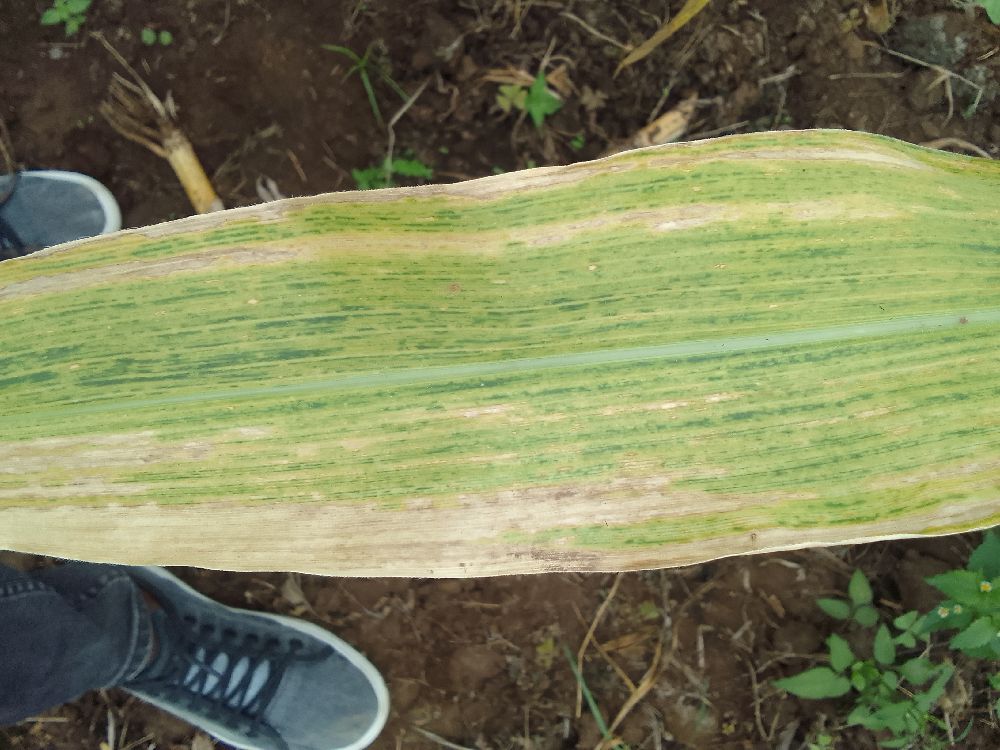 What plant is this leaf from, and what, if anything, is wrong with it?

maize, maize lethal necrosis
